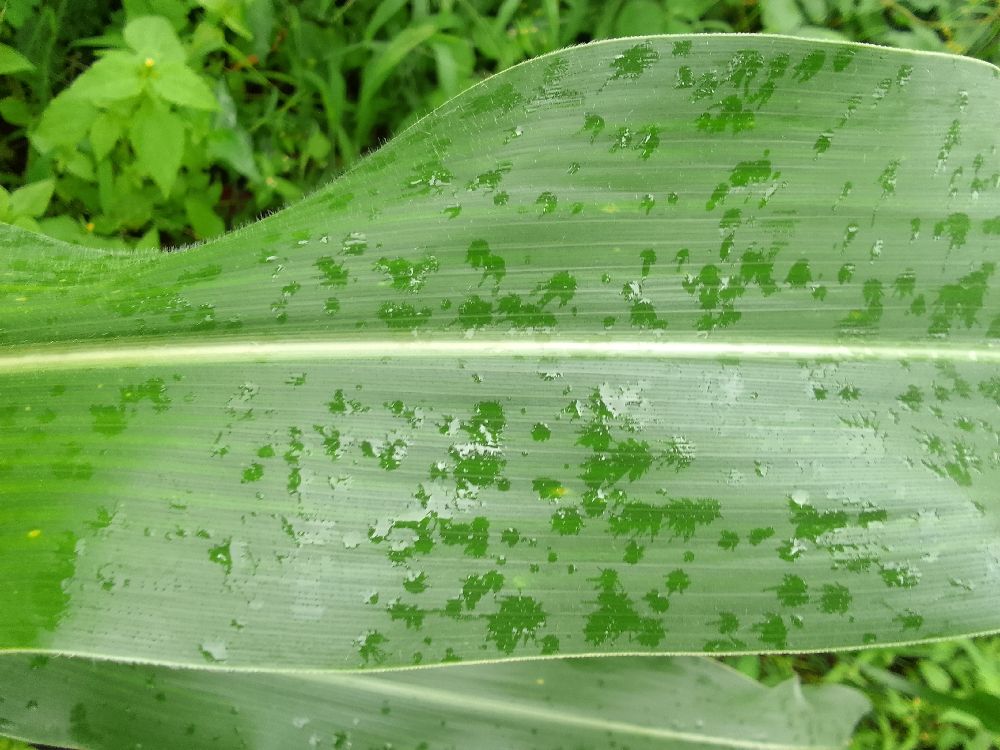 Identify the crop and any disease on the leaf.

maize, healthy
